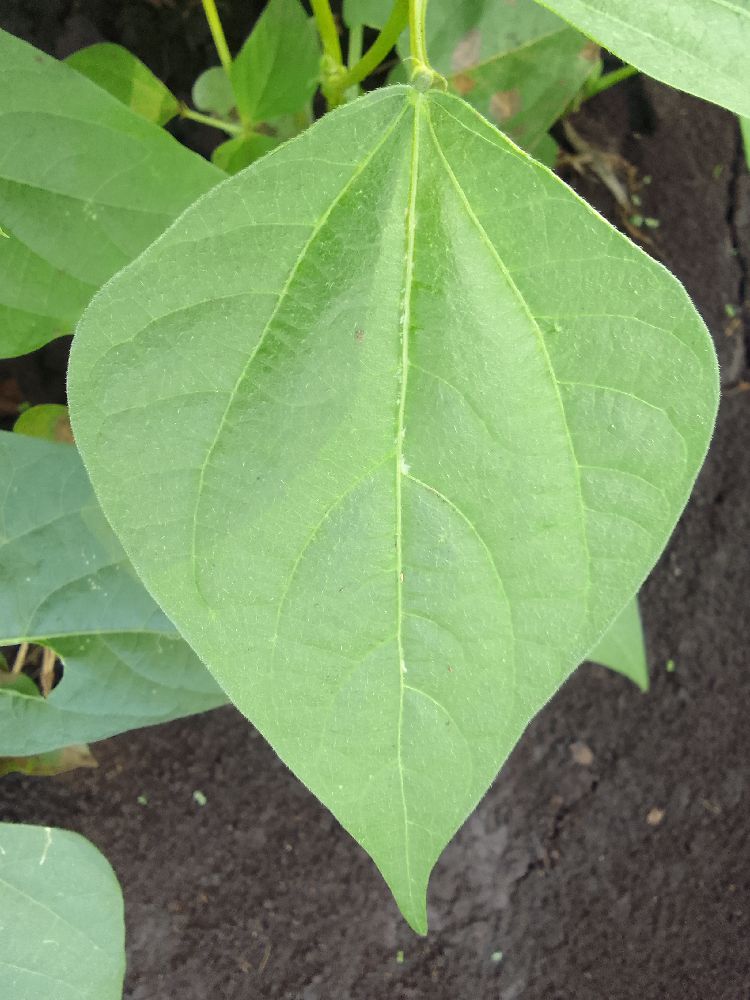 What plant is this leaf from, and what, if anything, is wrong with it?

common bean, healthy
